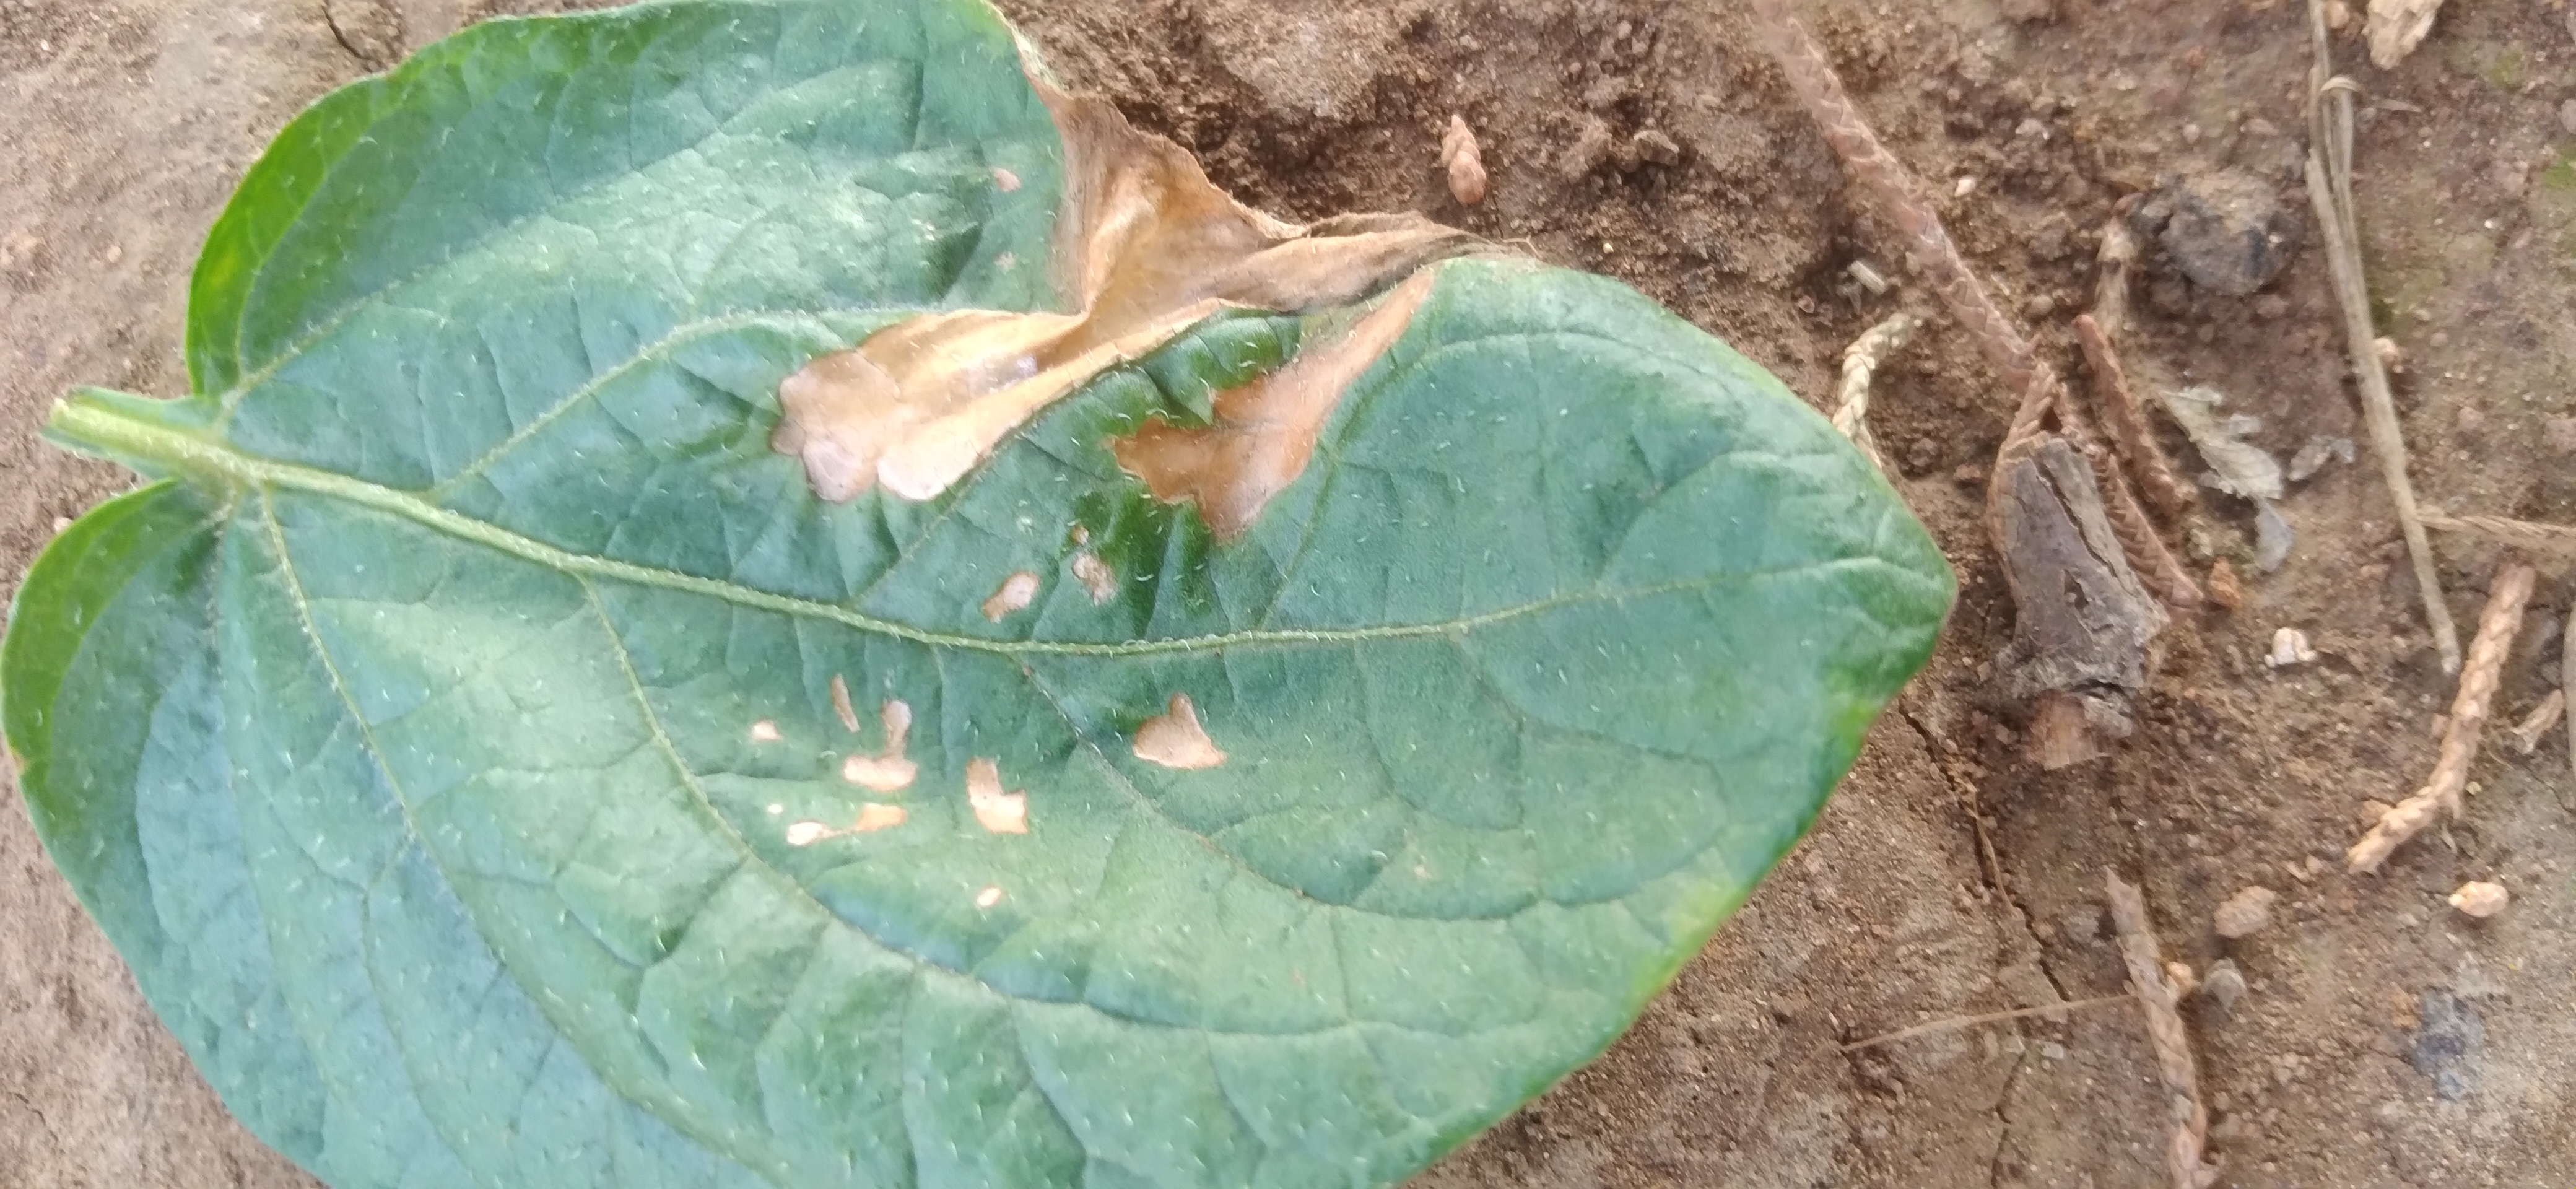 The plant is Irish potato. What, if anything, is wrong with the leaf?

early blight
